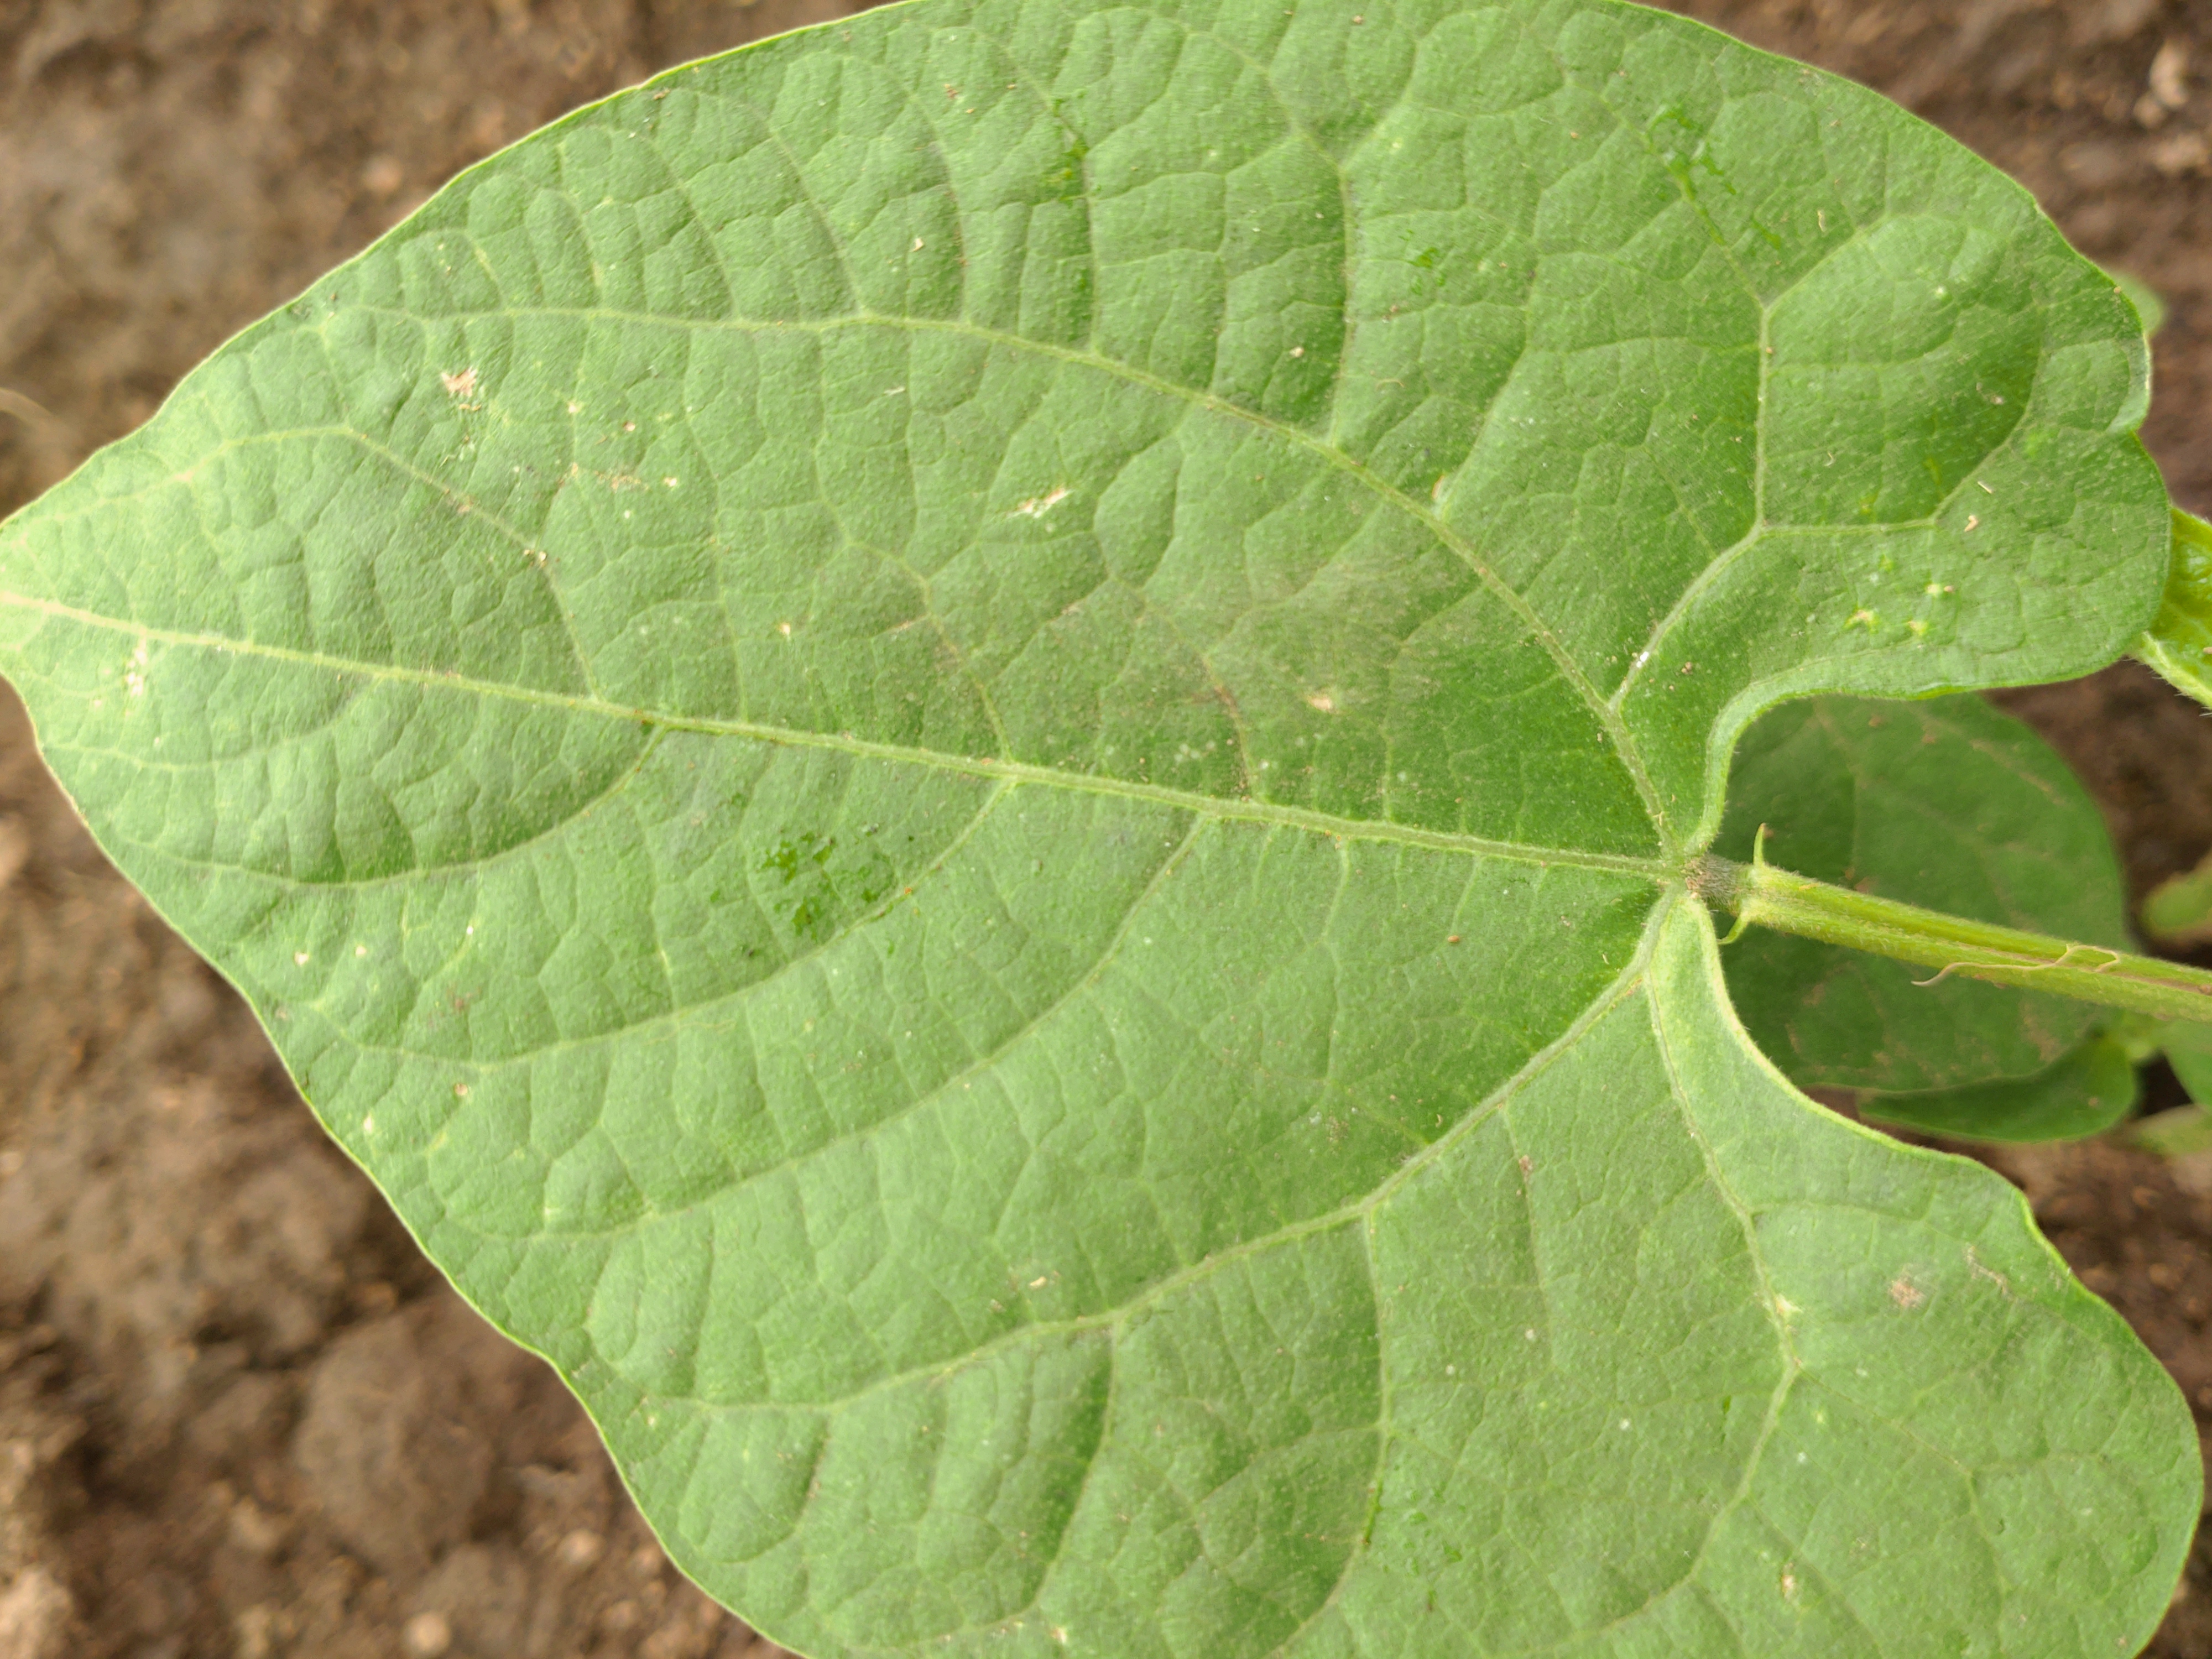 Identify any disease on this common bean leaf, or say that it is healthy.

healthy
